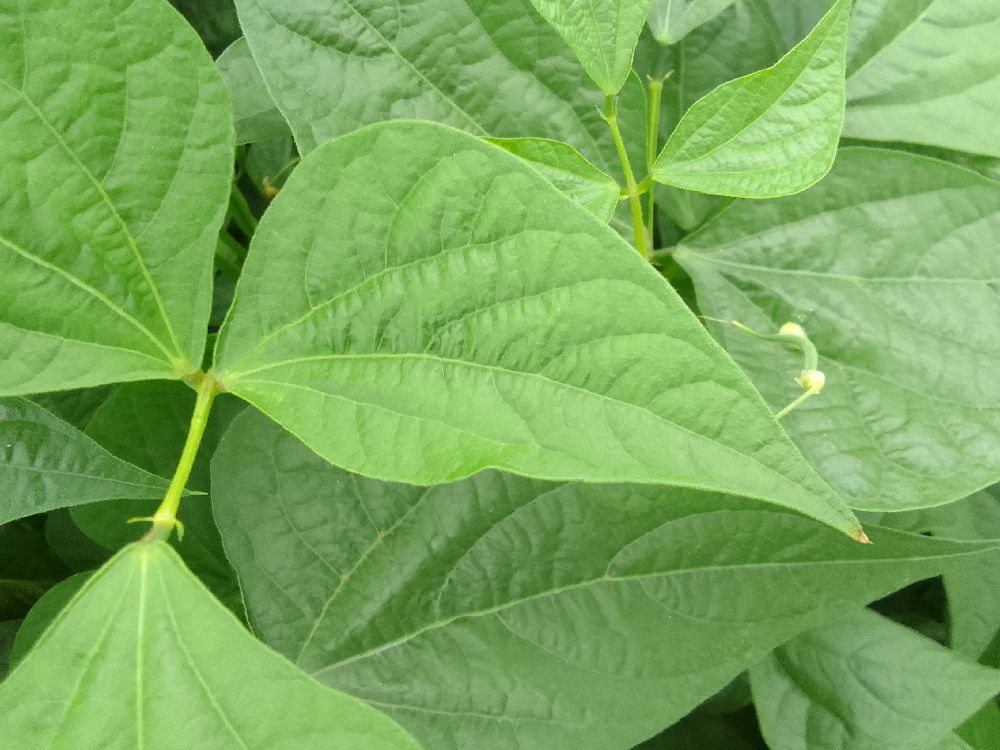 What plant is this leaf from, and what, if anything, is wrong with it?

common bean, healthy
